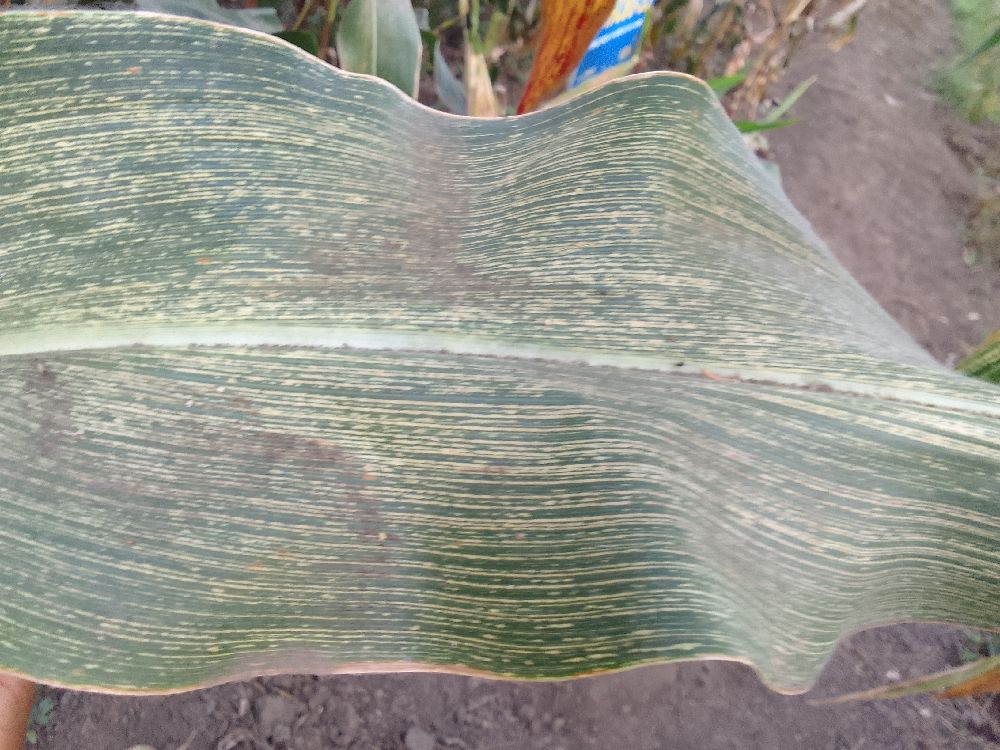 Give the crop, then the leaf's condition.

maize, maize streak virus
